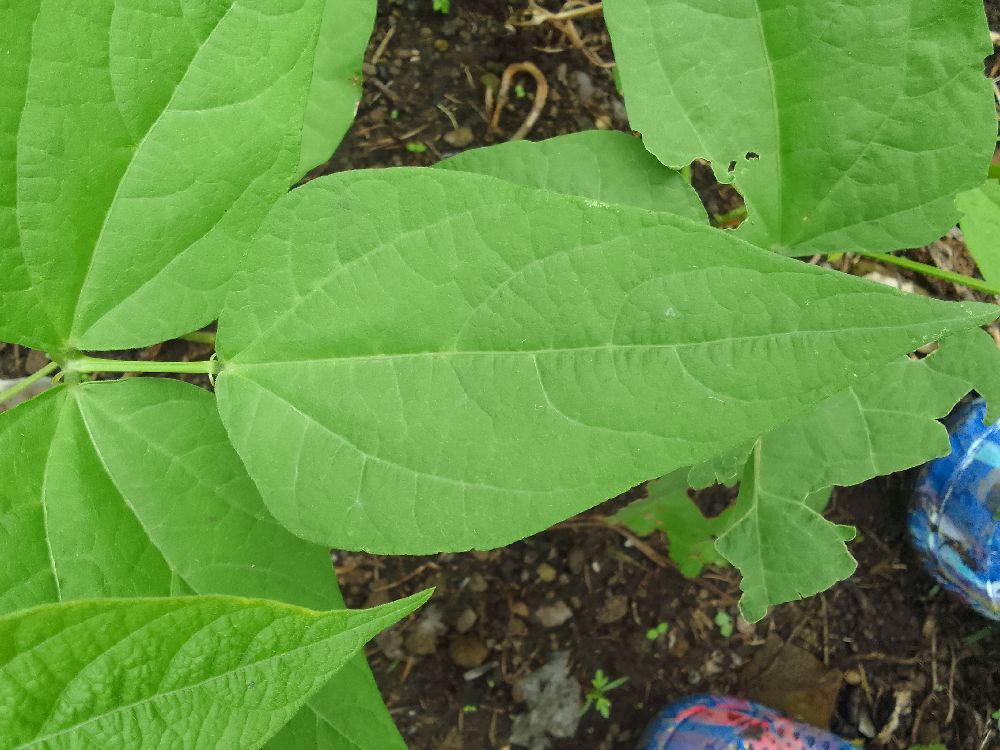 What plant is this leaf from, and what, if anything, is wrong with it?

common bean, healthy
